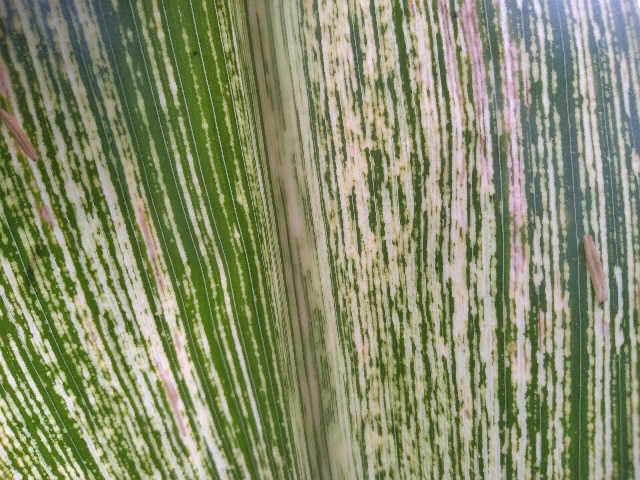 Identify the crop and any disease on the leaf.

maize, maize streak virus
